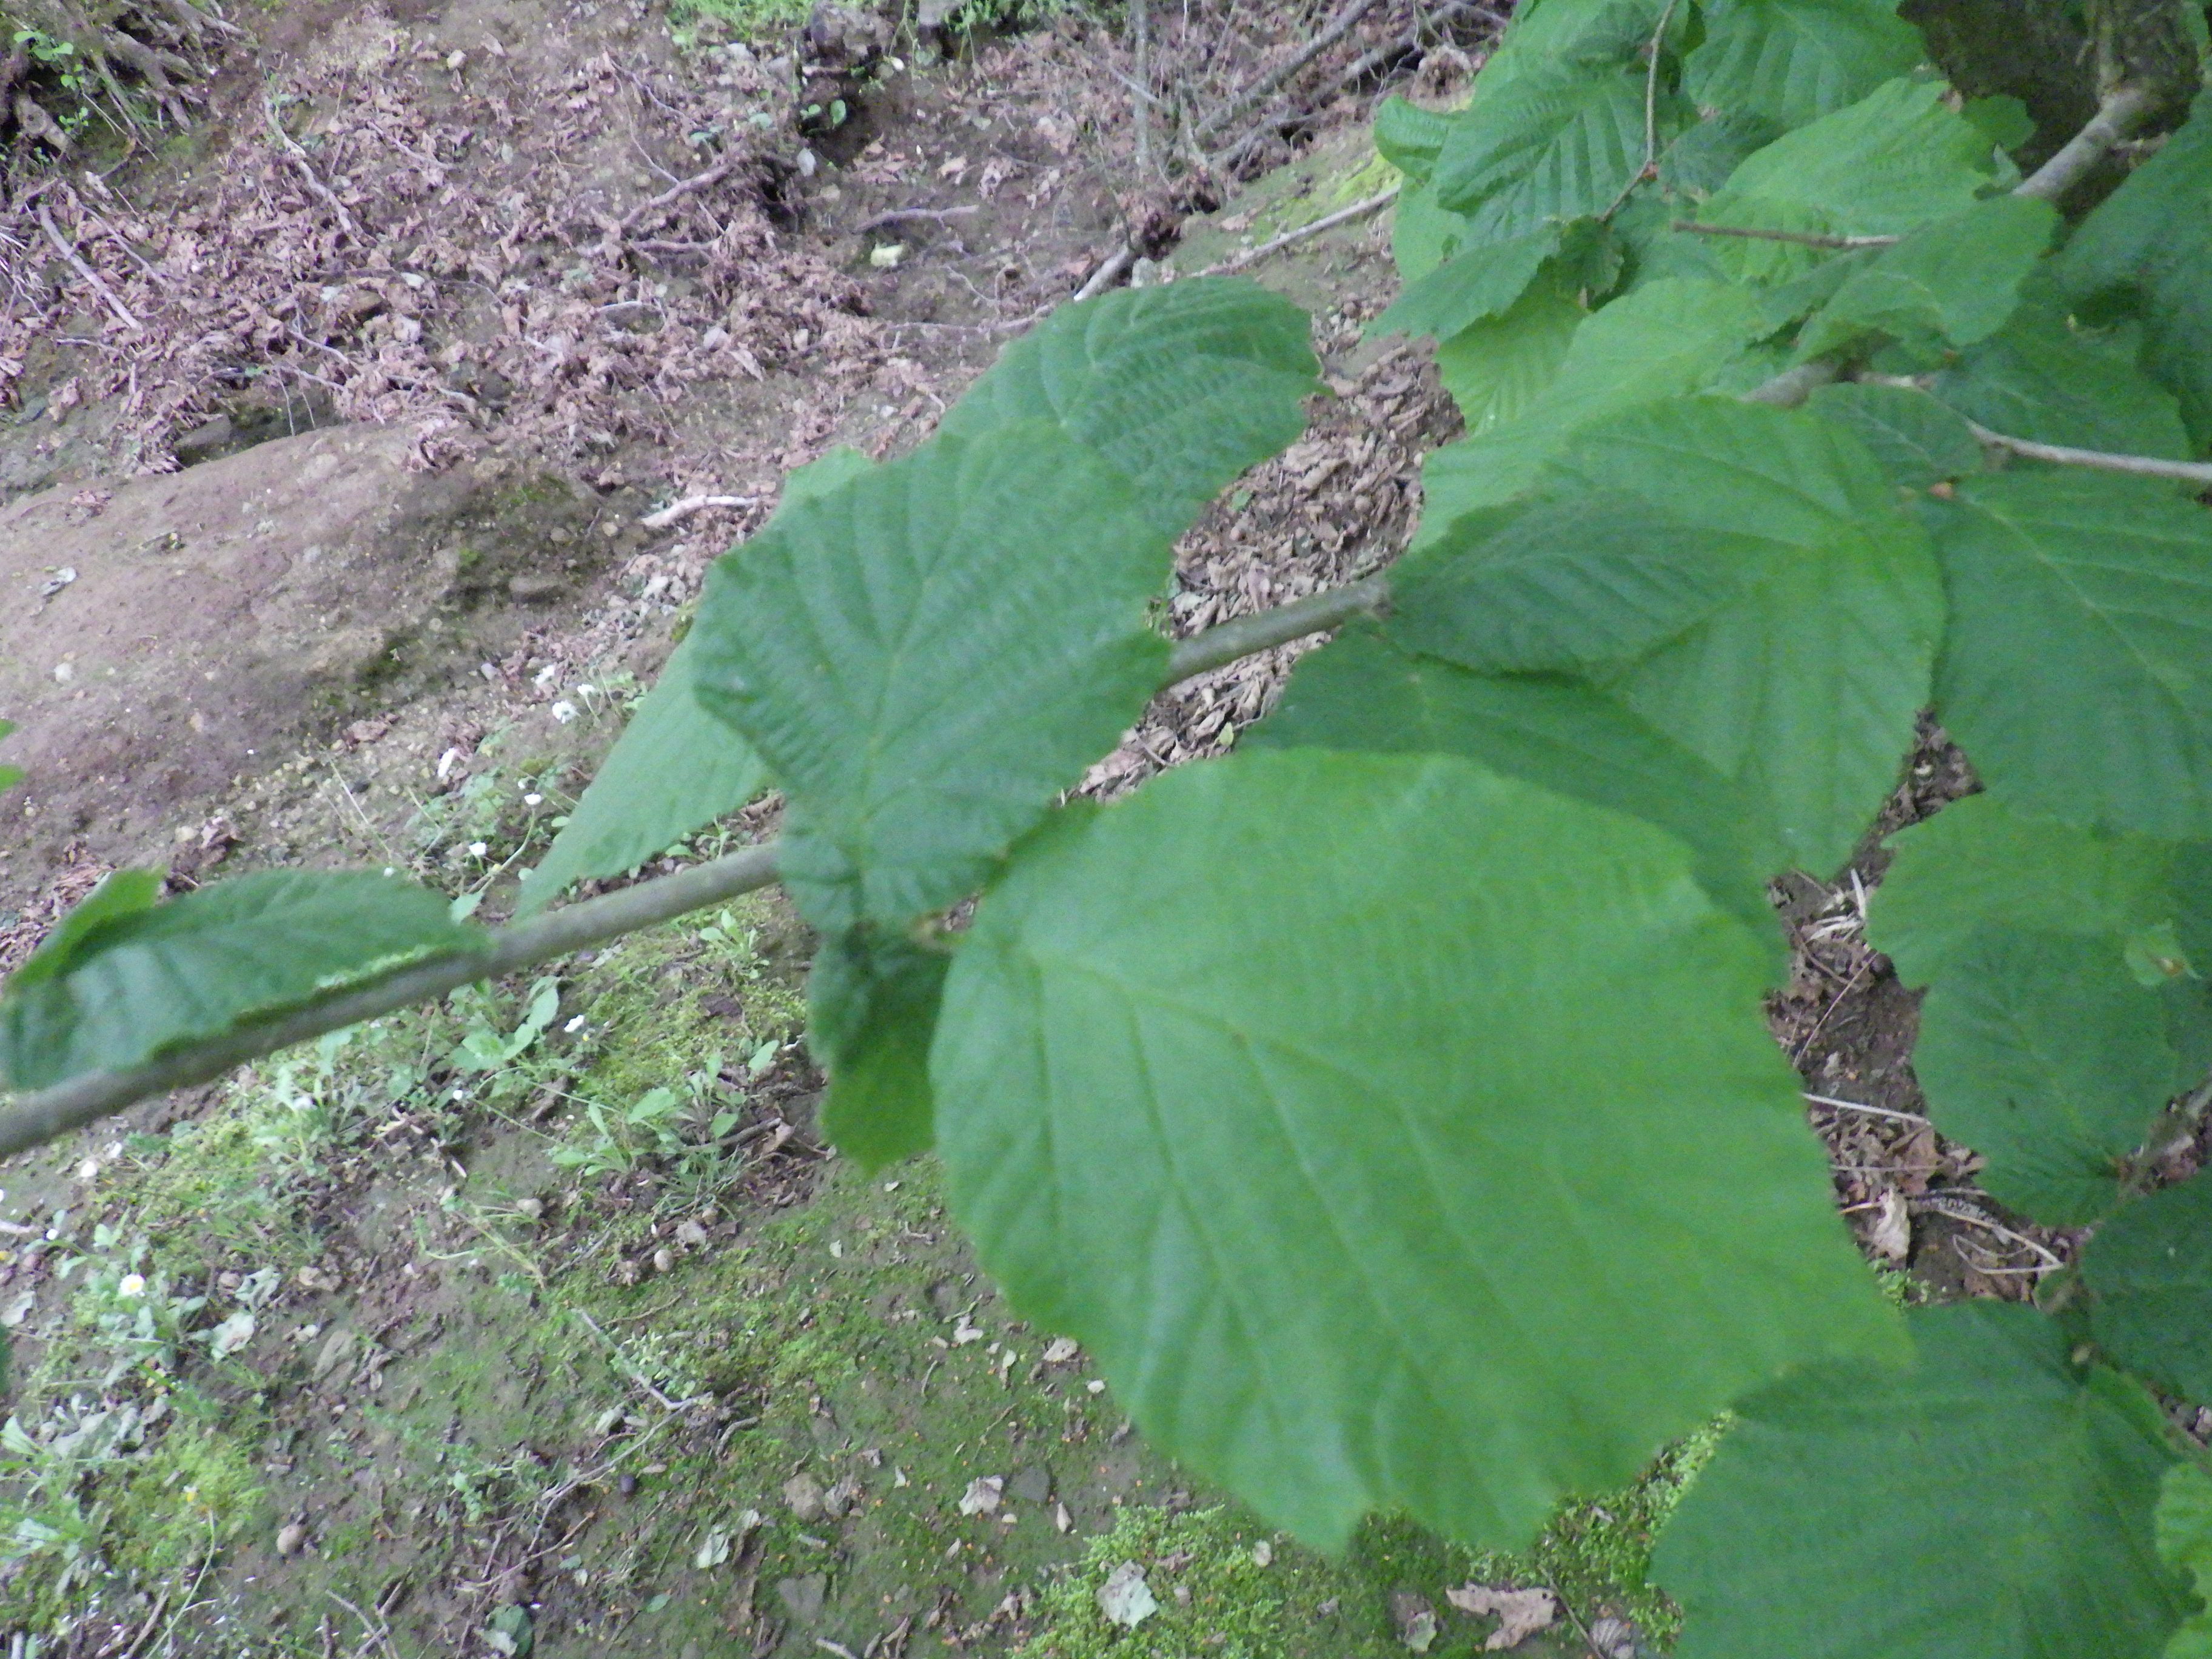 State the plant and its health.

hazel, healthy
